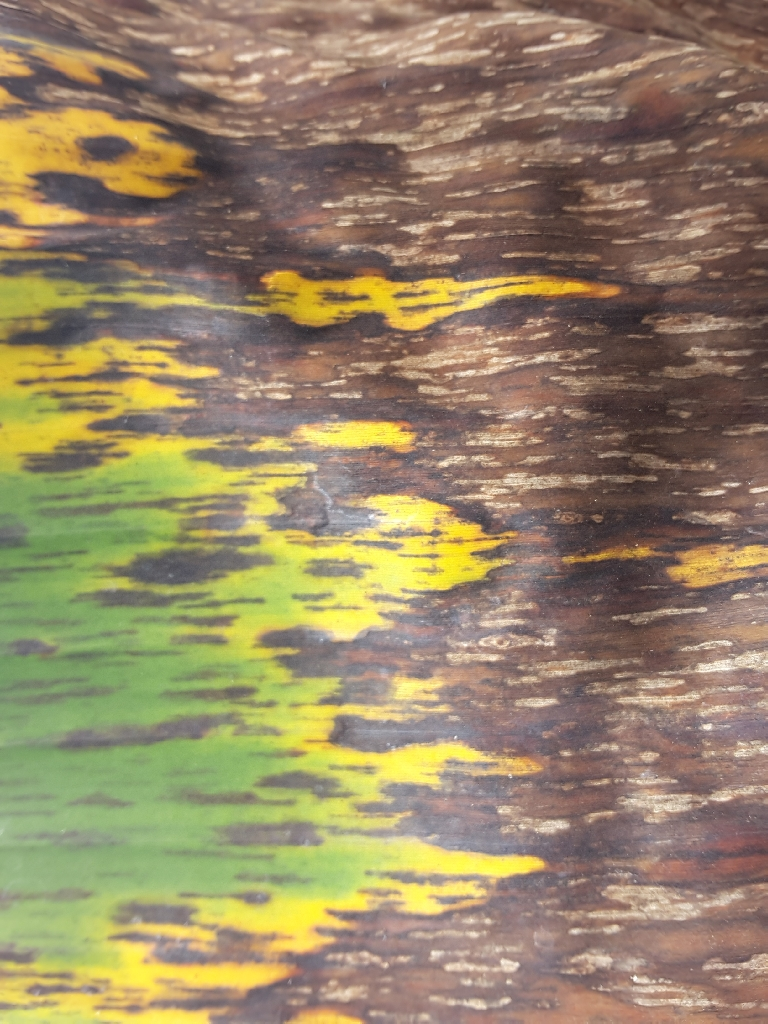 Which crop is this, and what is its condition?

banana, black sigatoka
